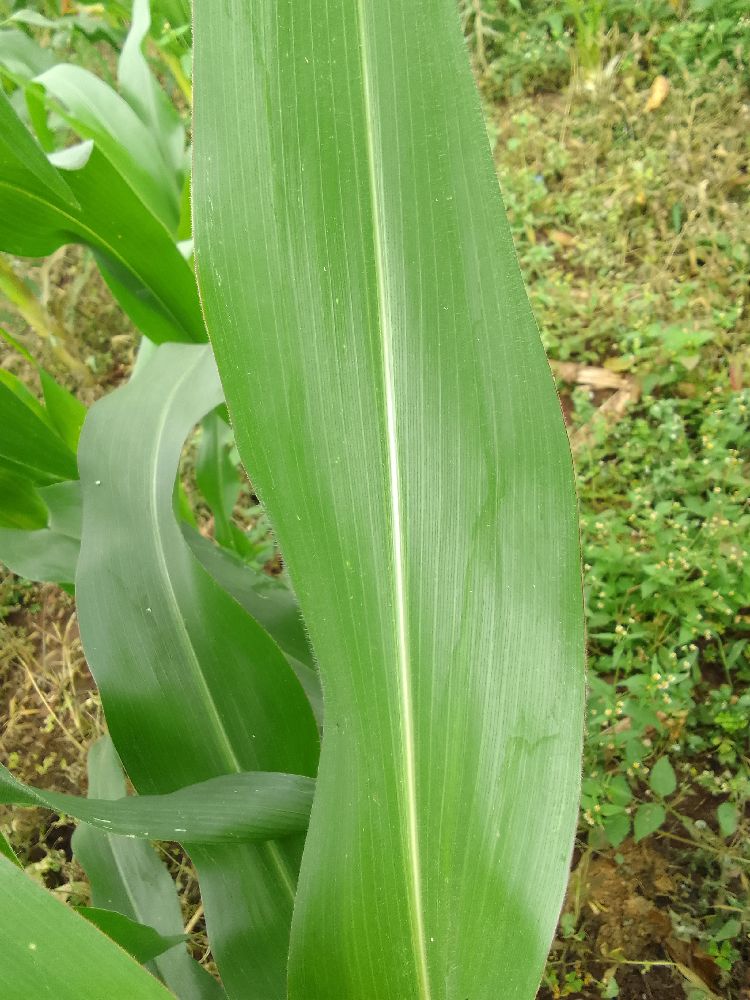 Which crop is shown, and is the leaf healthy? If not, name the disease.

maize, healthy
